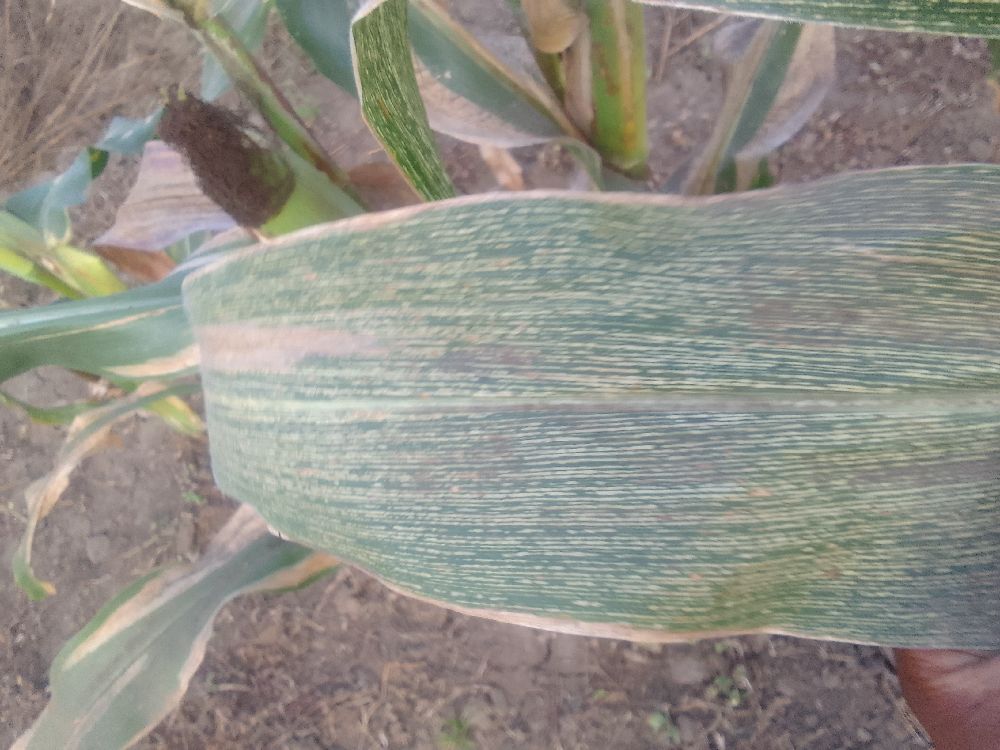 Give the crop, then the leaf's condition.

maize, maize streak virus
